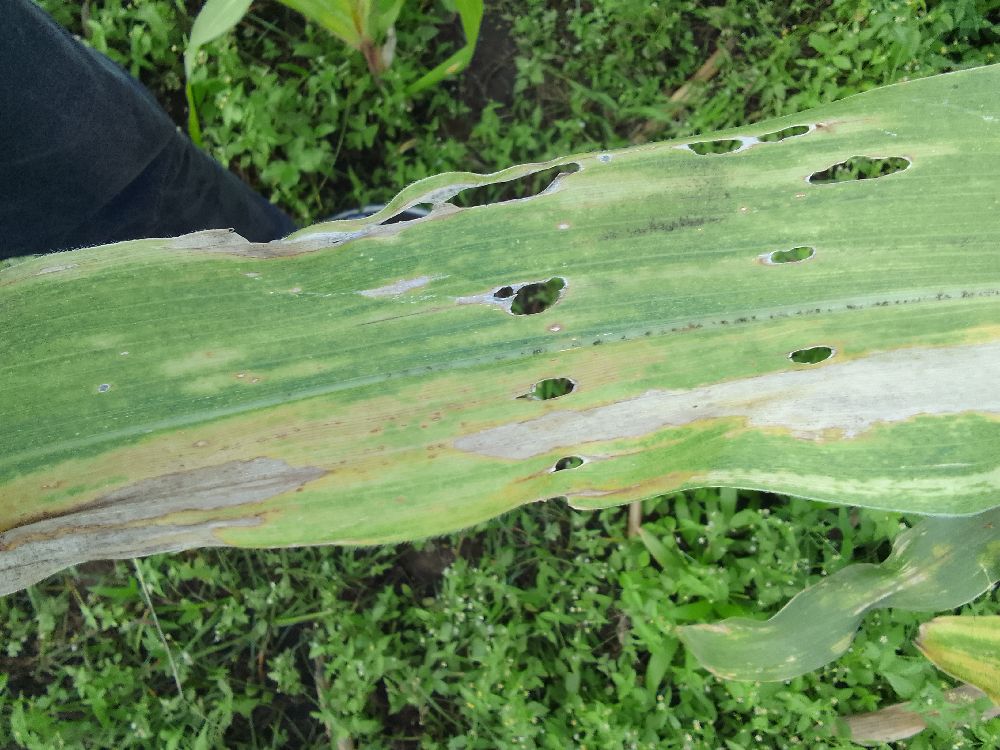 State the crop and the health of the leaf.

maize, maize lethal necrosis
